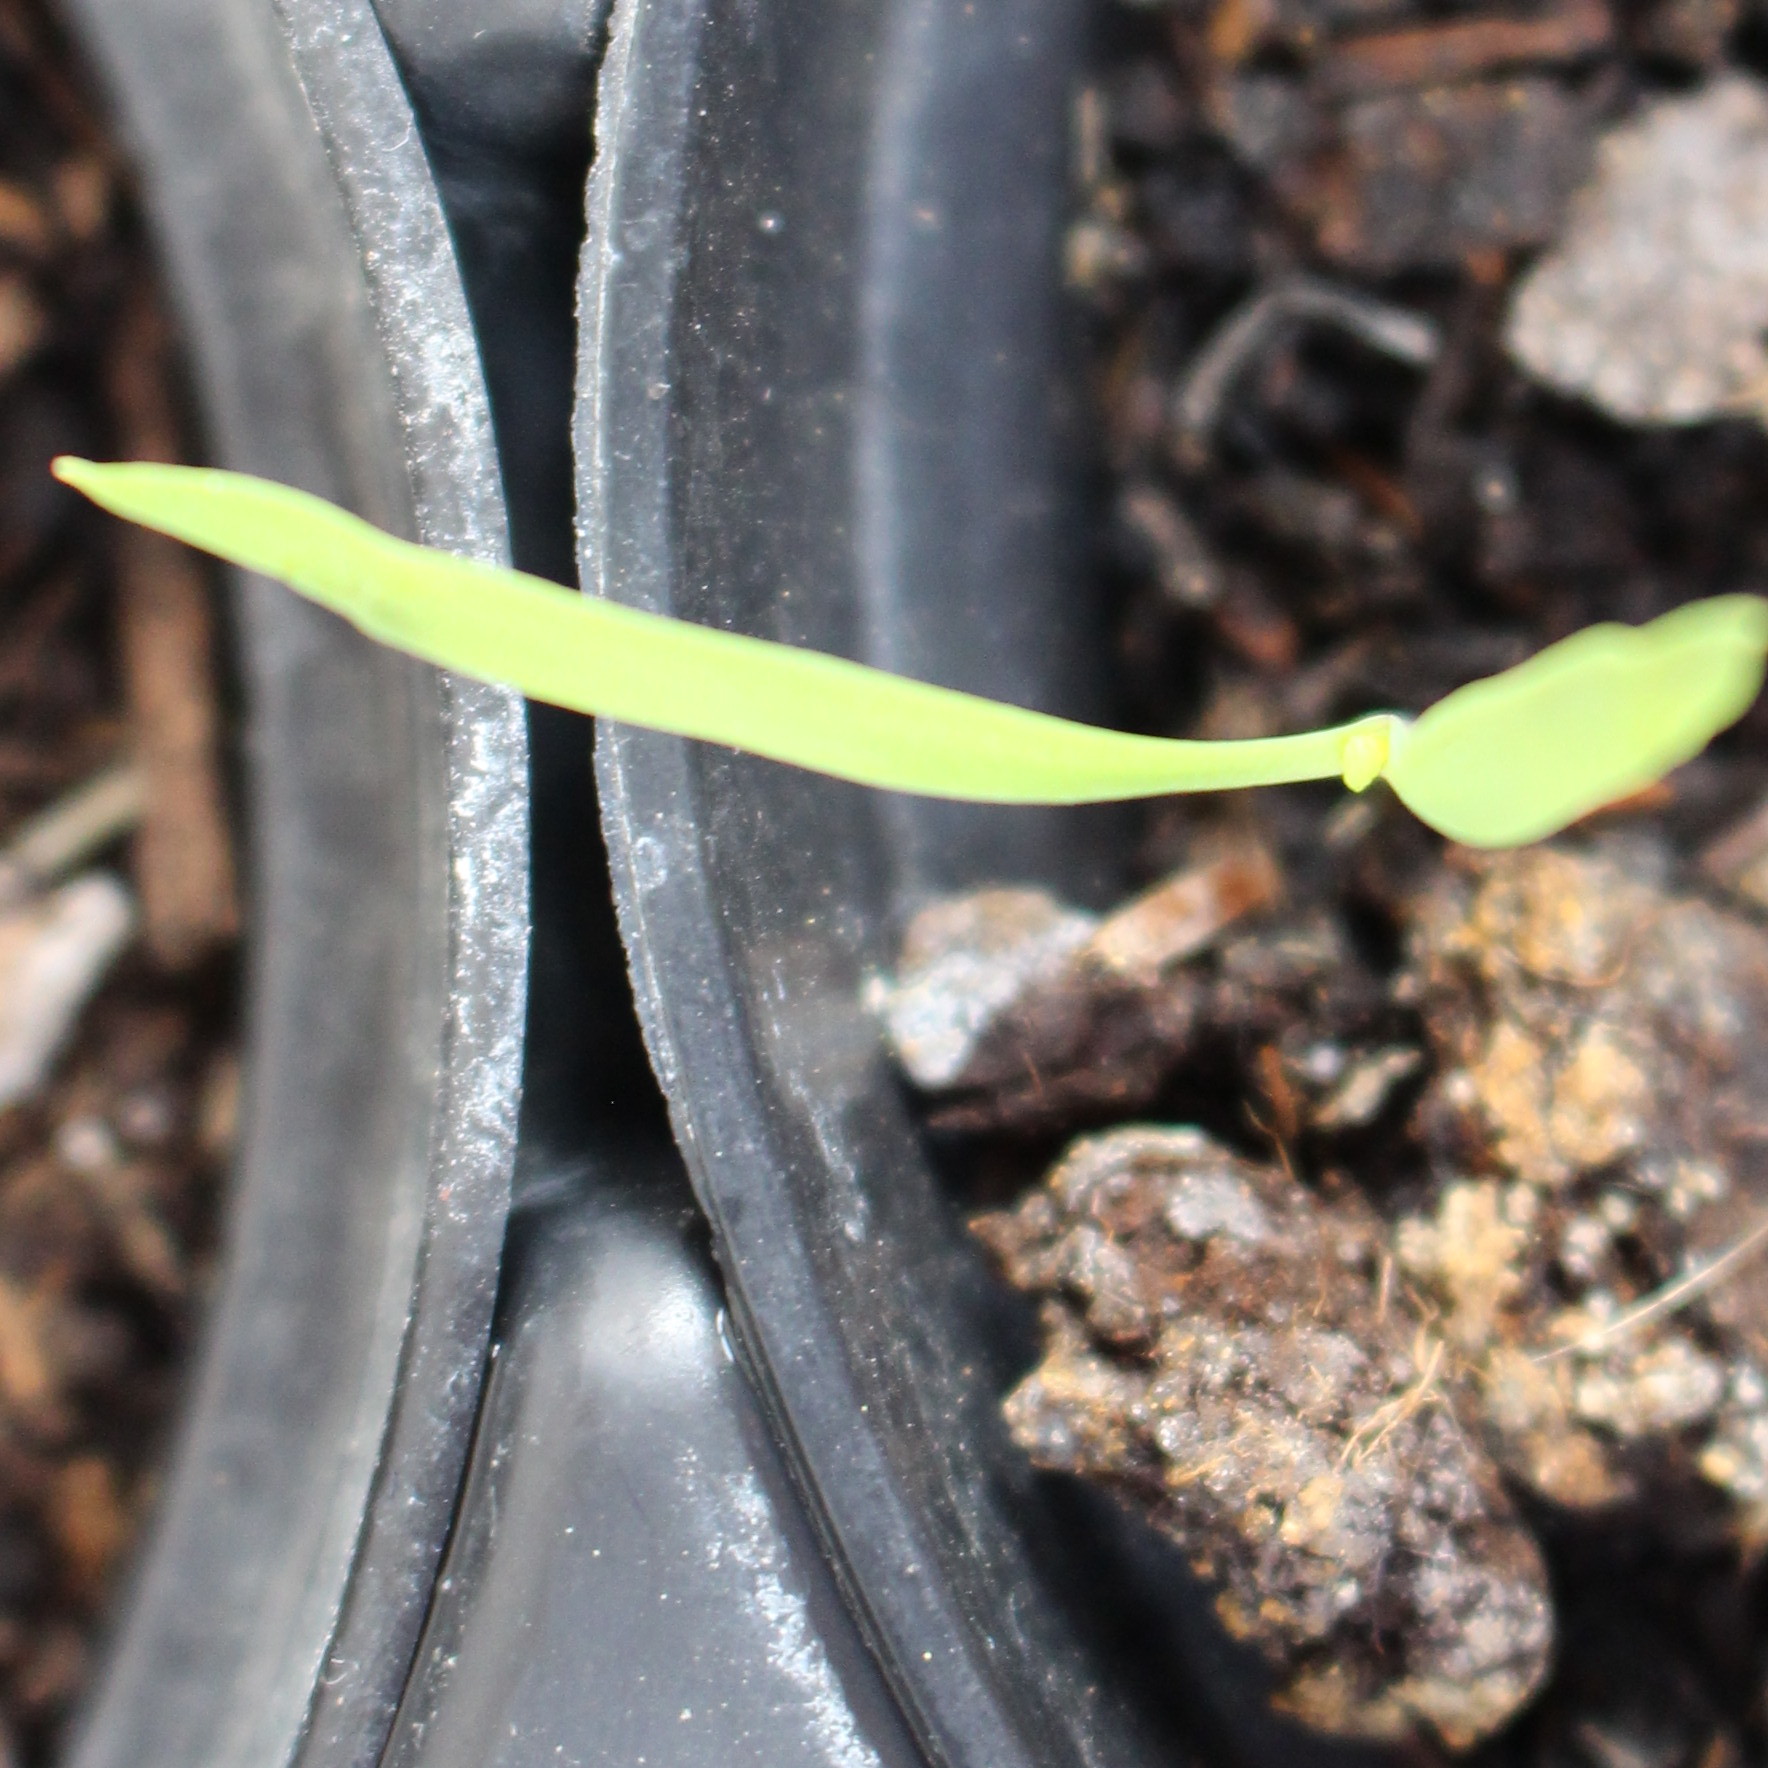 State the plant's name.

Fumaria officinalis
